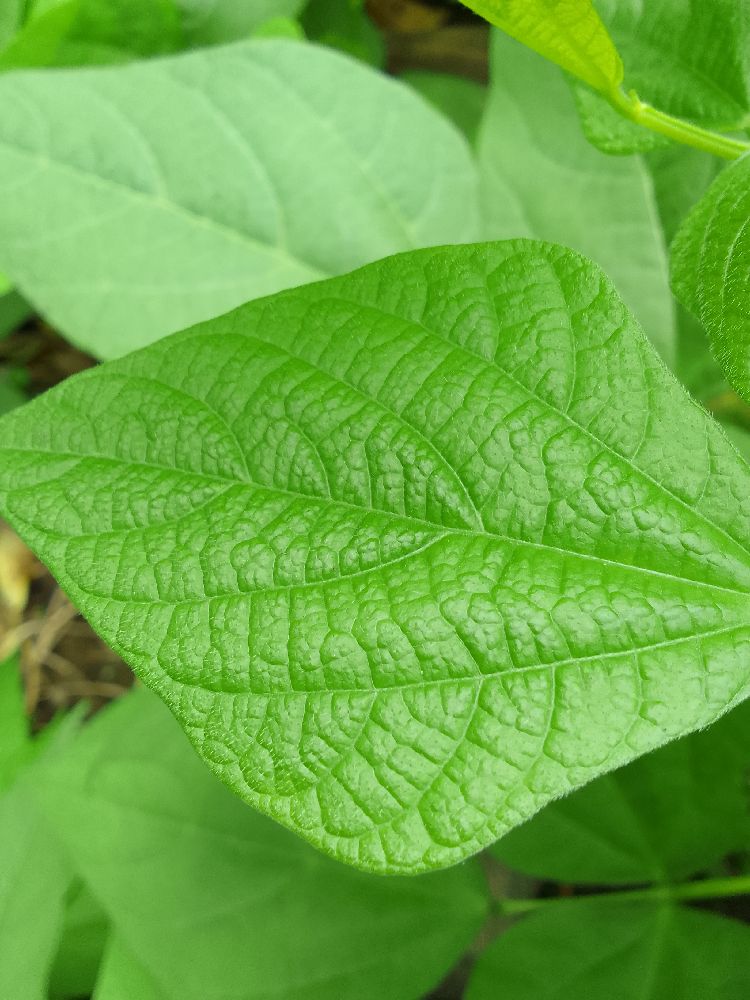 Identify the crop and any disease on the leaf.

common bean, healthy
